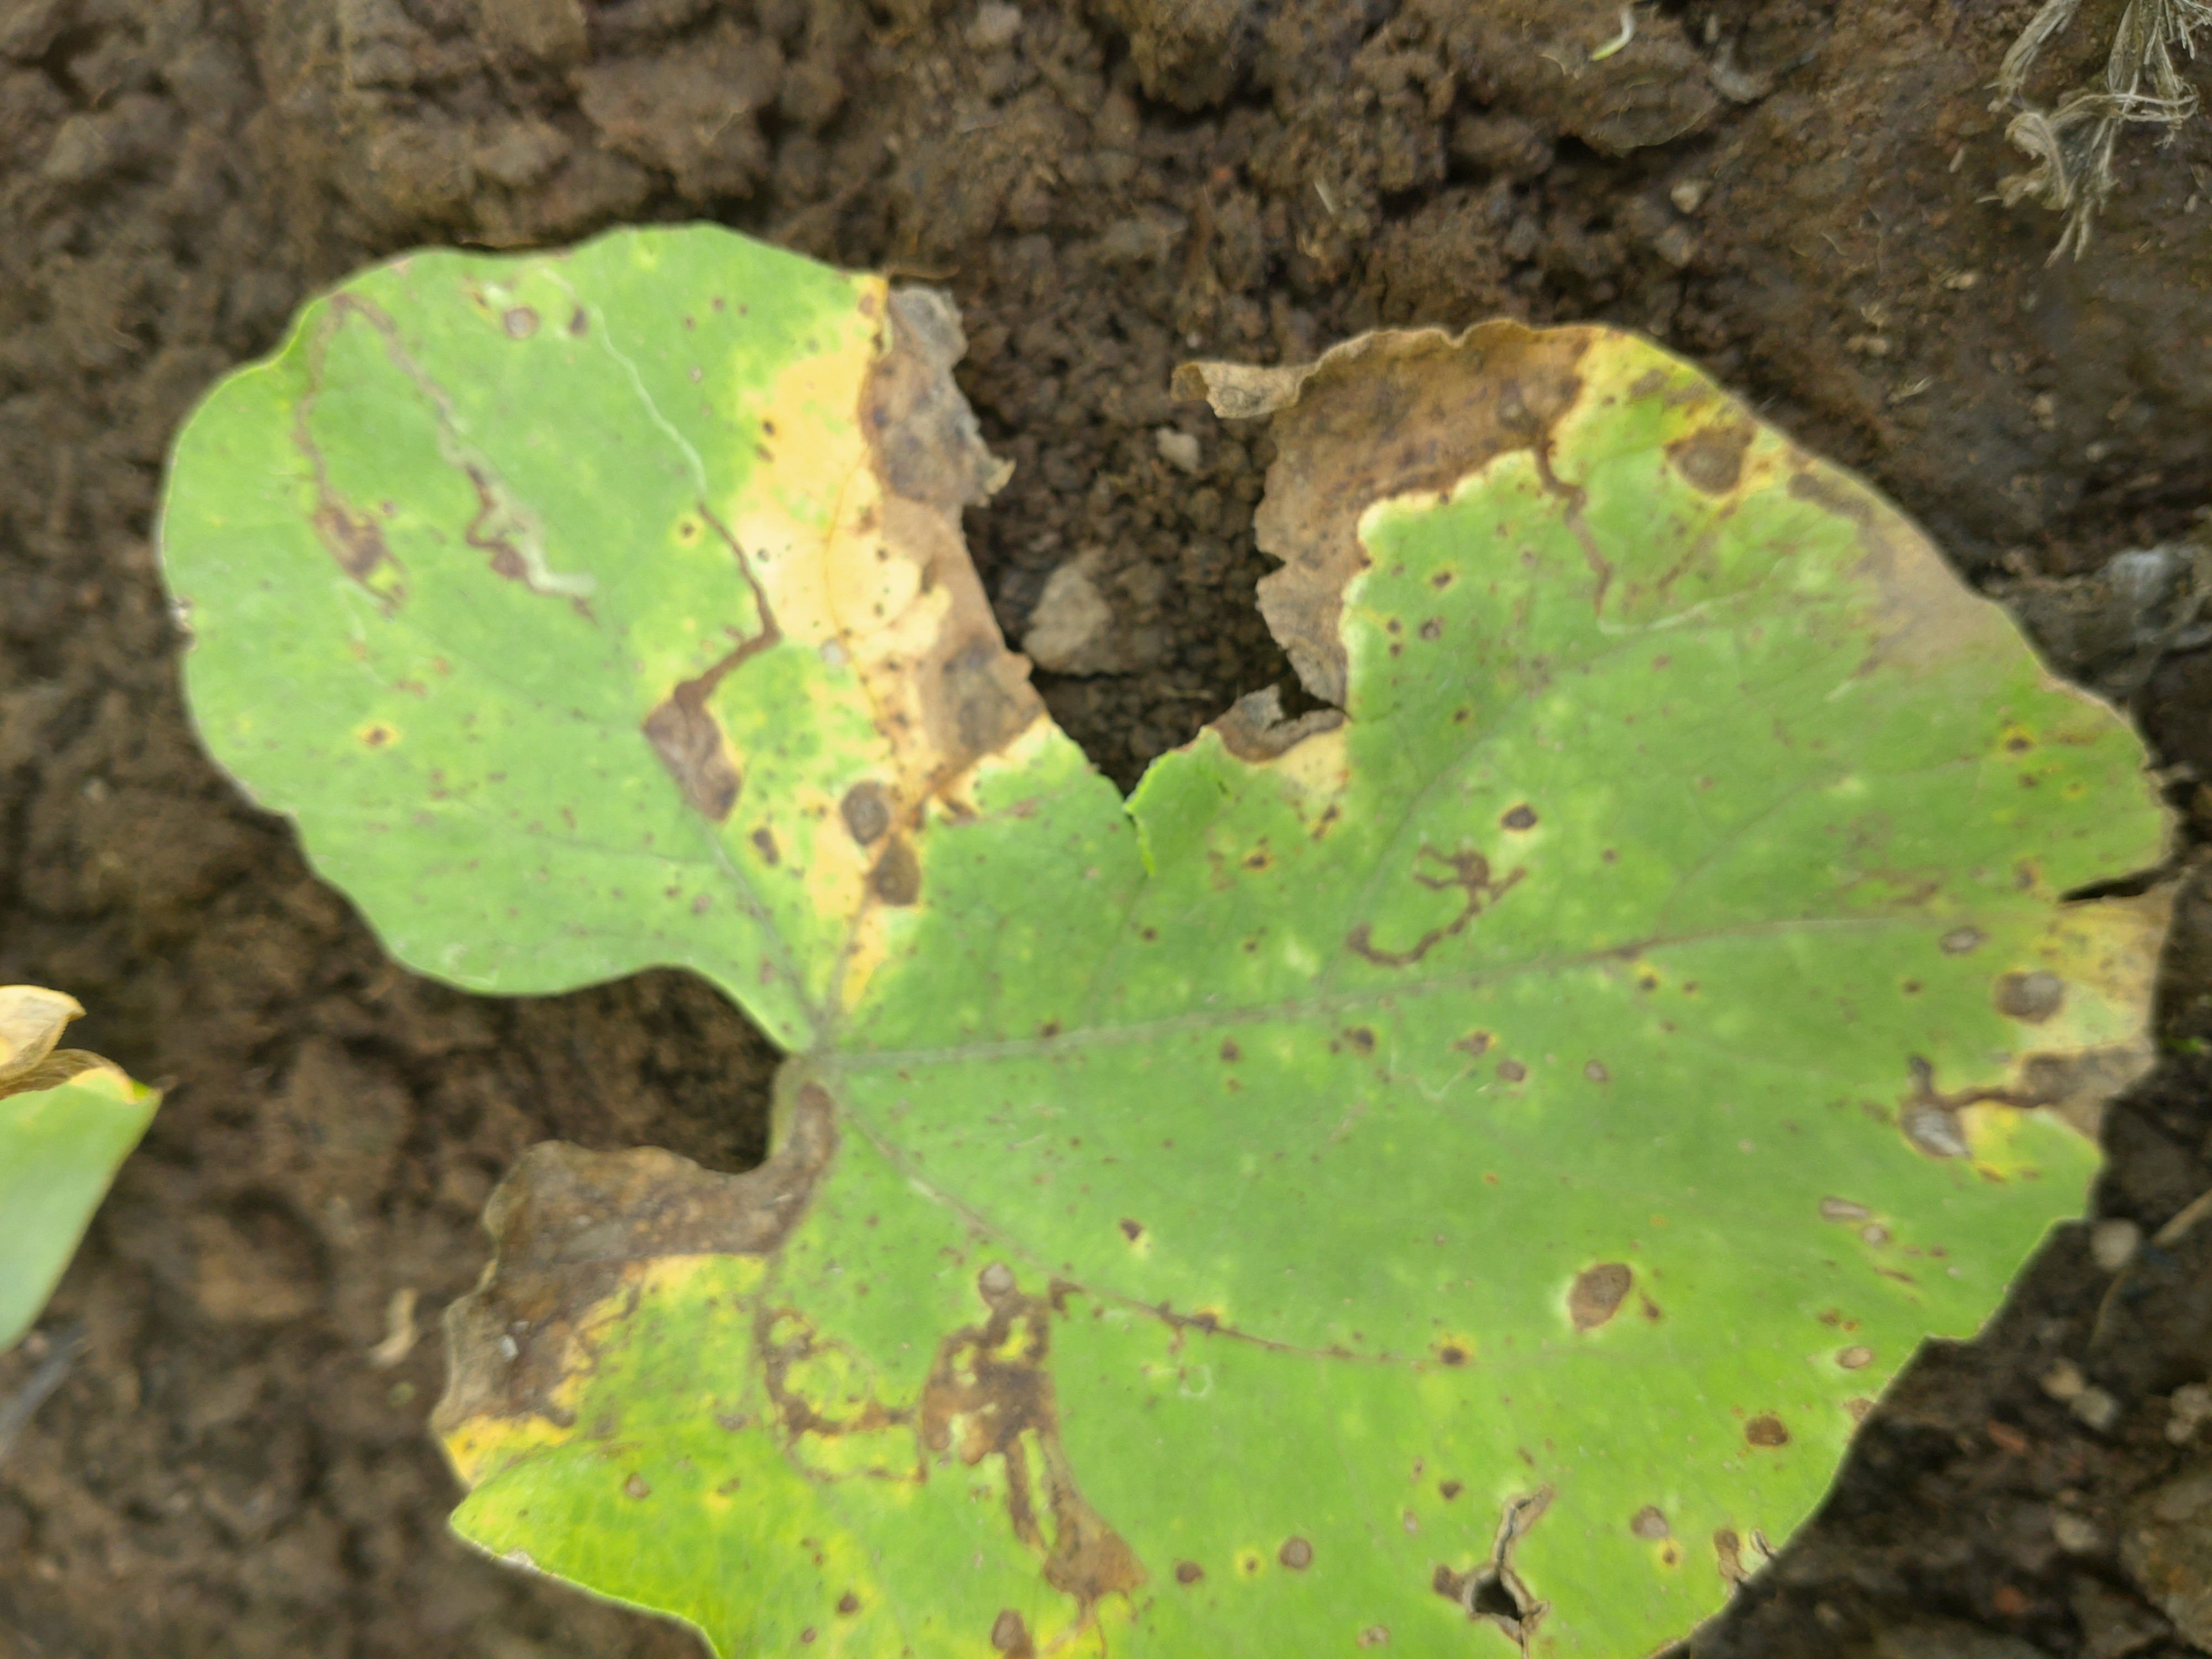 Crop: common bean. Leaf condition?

rust
